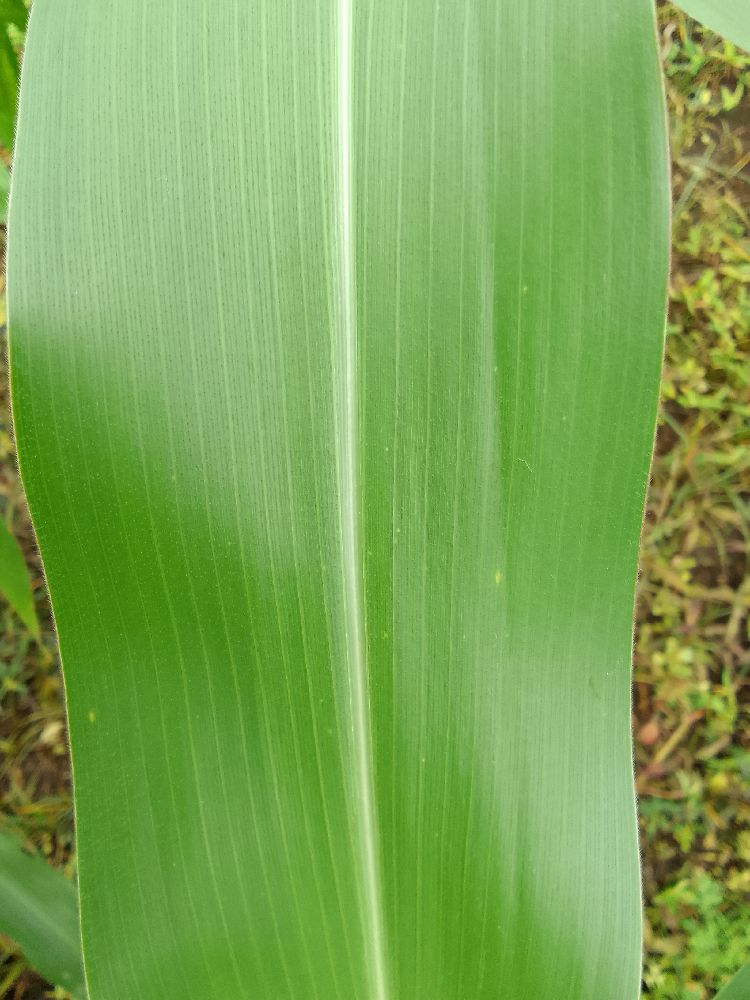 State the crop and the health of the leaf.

maize, healthy
